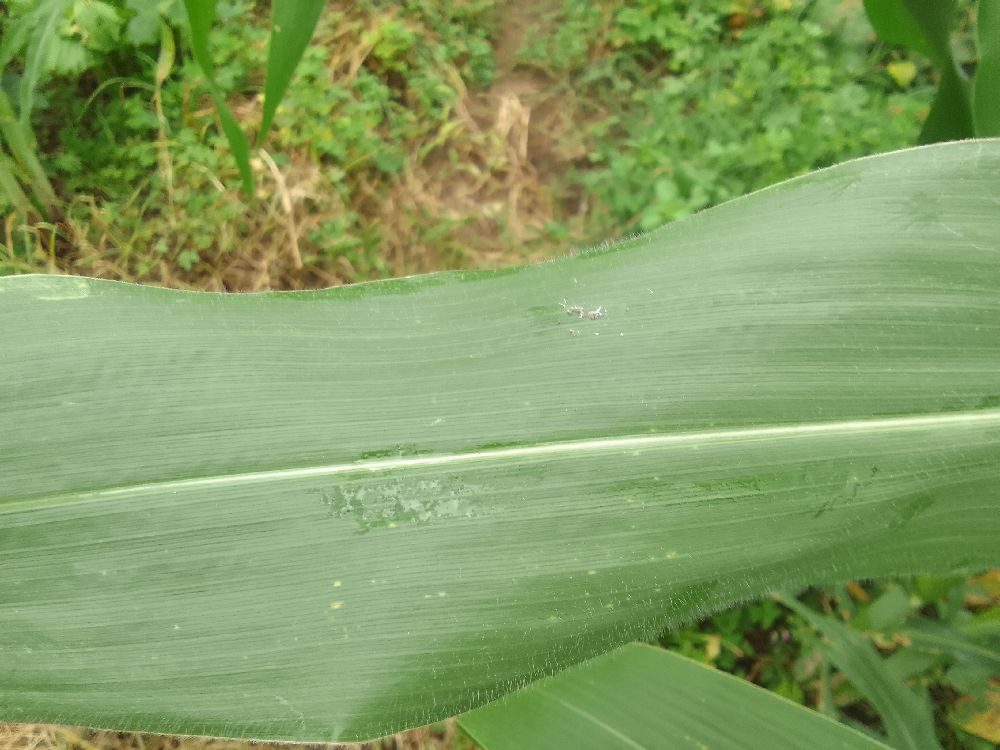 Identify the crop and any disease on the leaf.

maize, healthy
